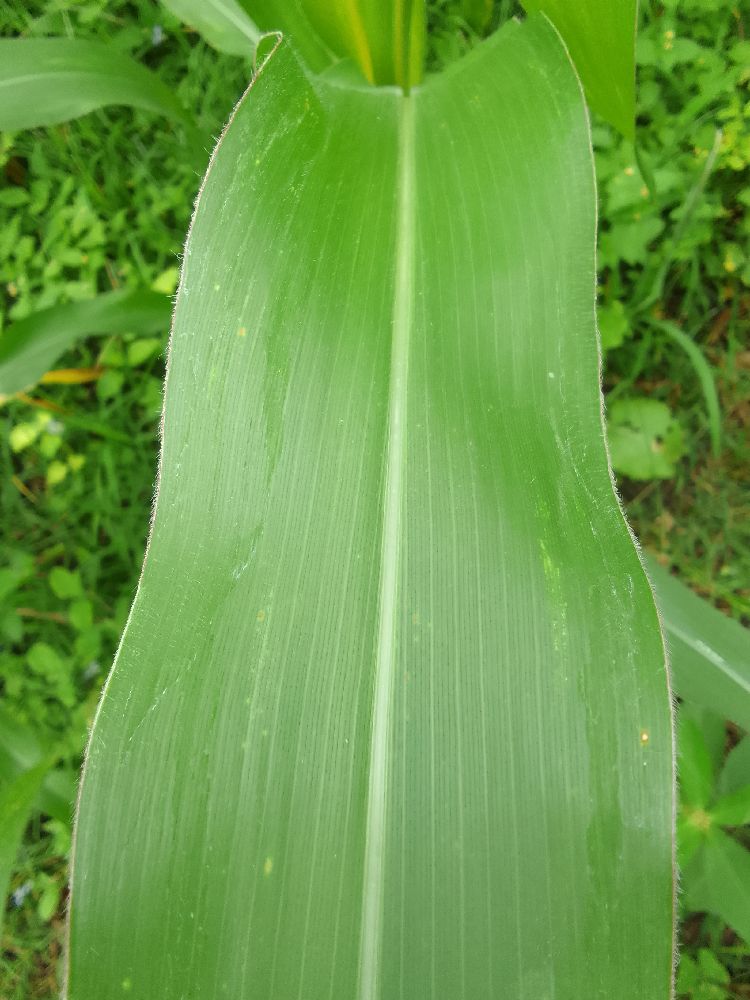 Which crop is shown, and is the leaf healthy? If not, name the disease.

maize, healthy
